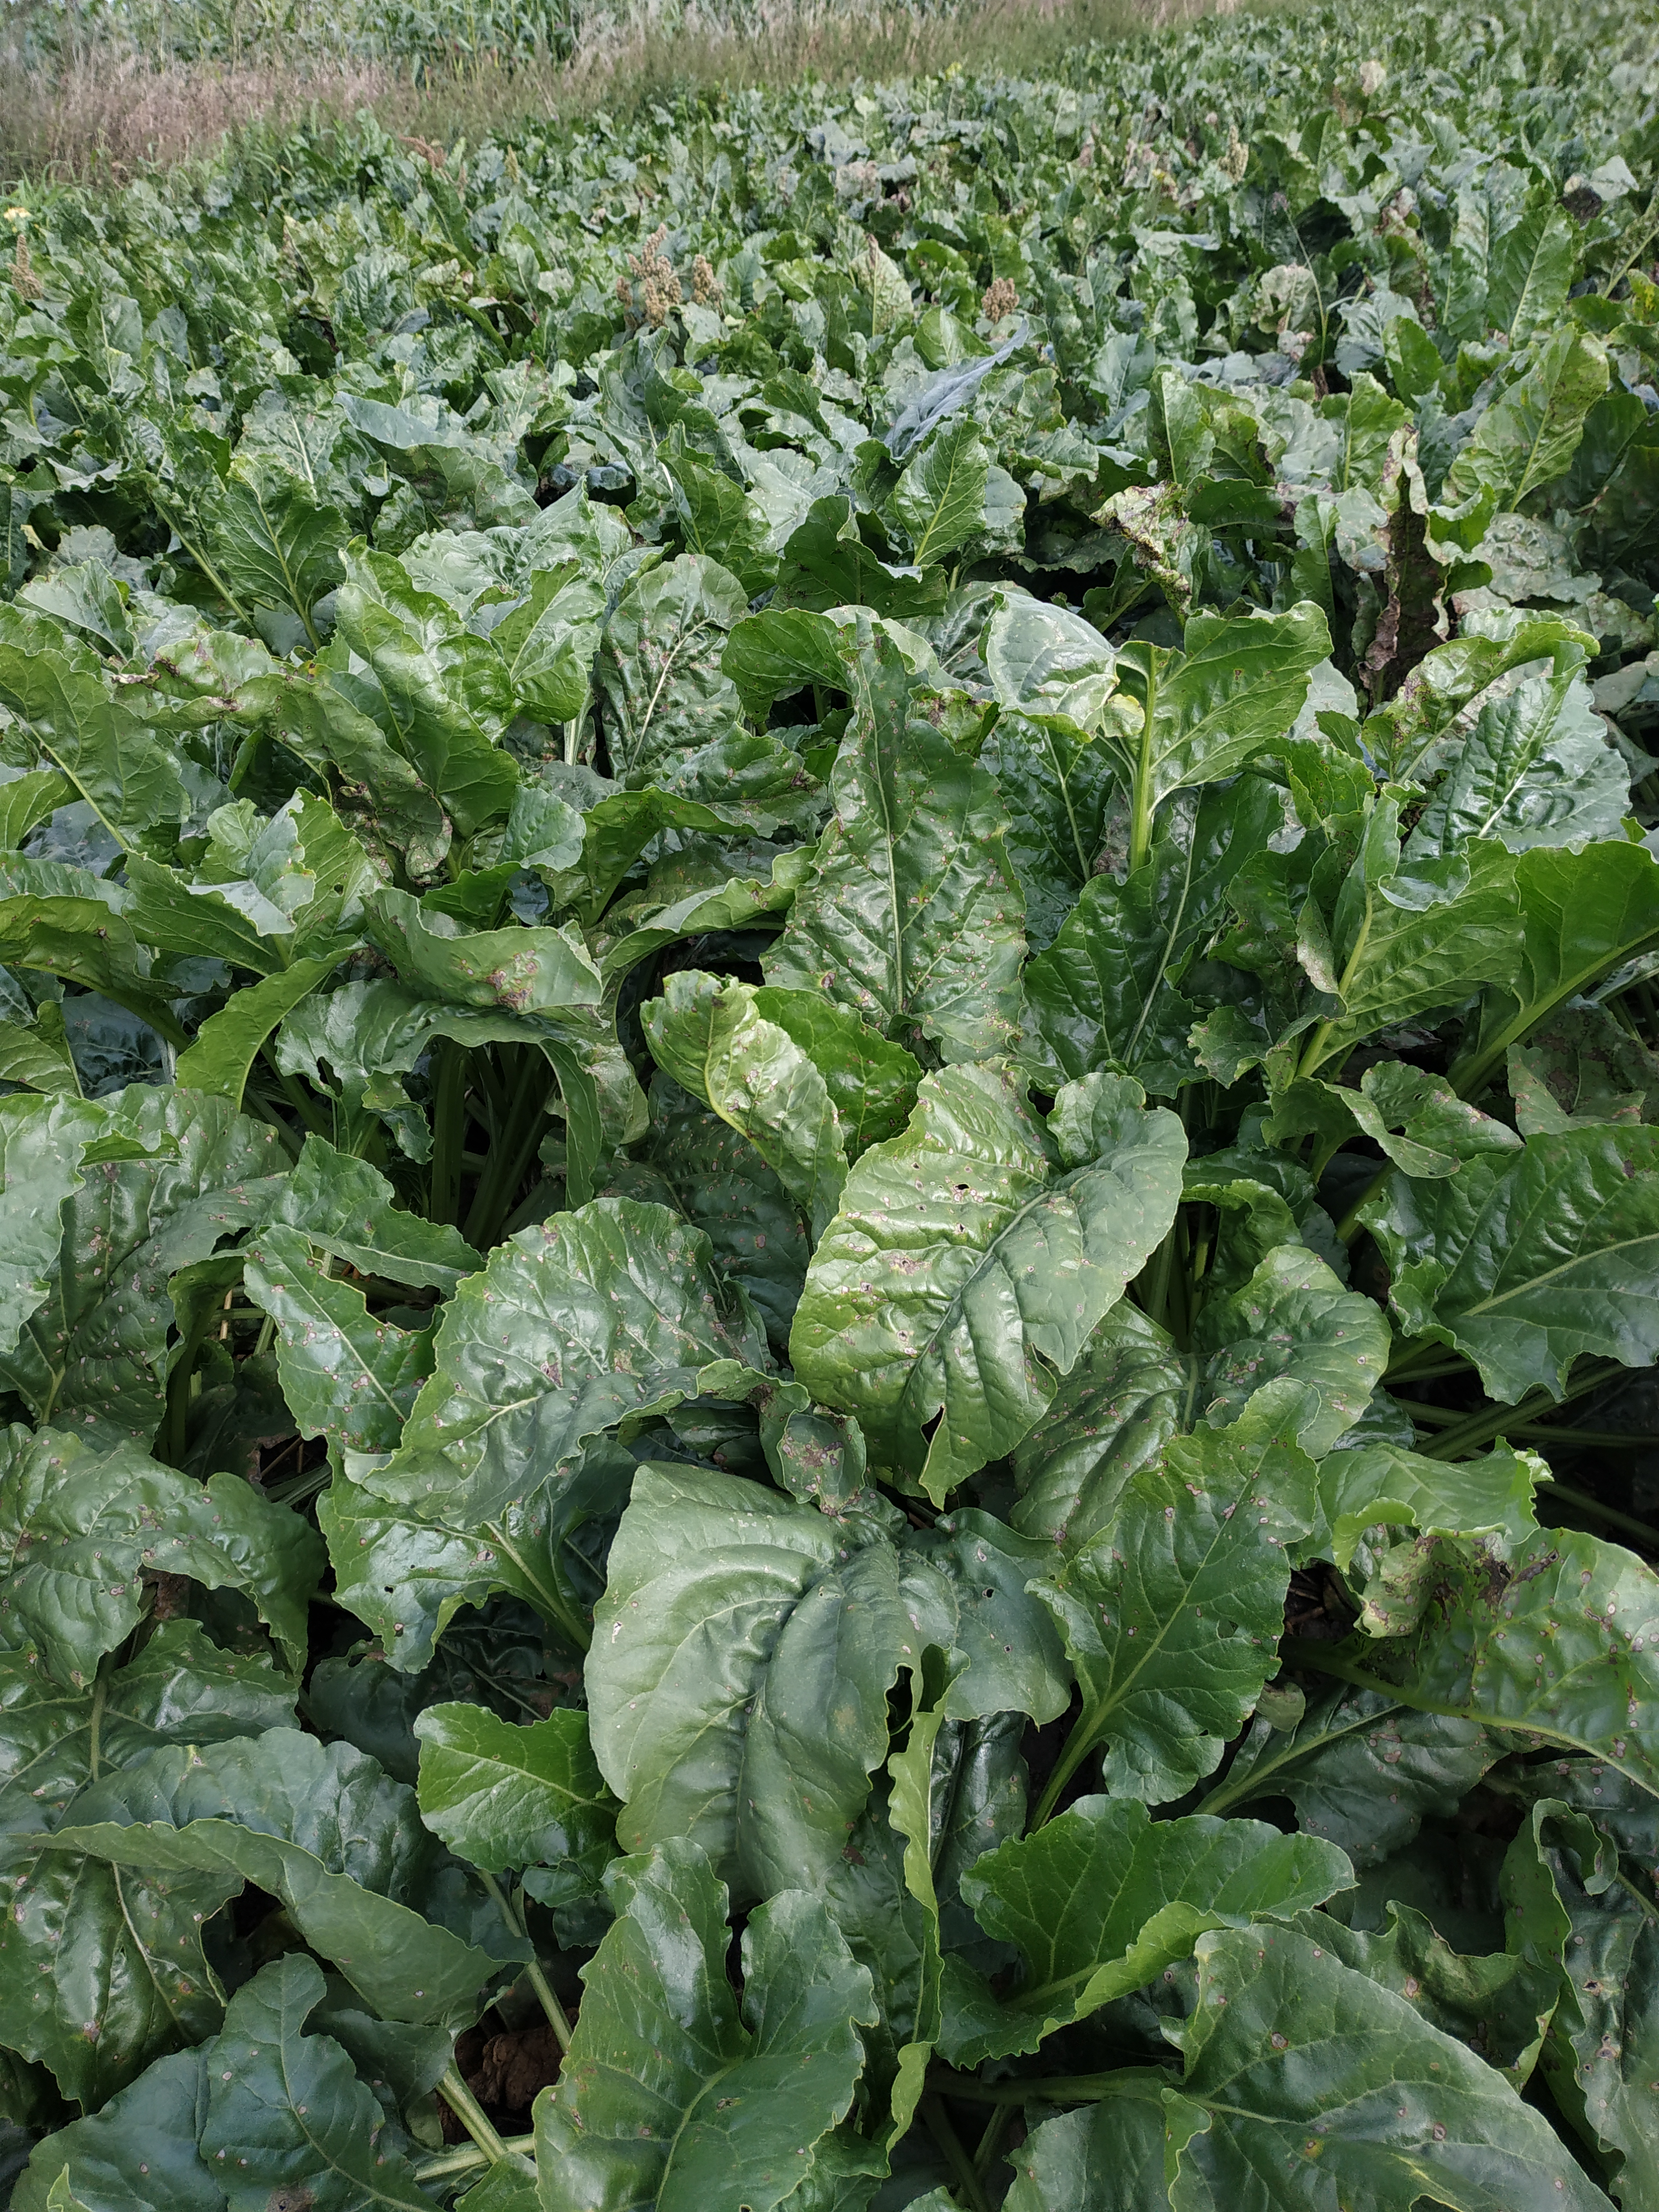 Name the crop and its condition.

beet, cercospora
